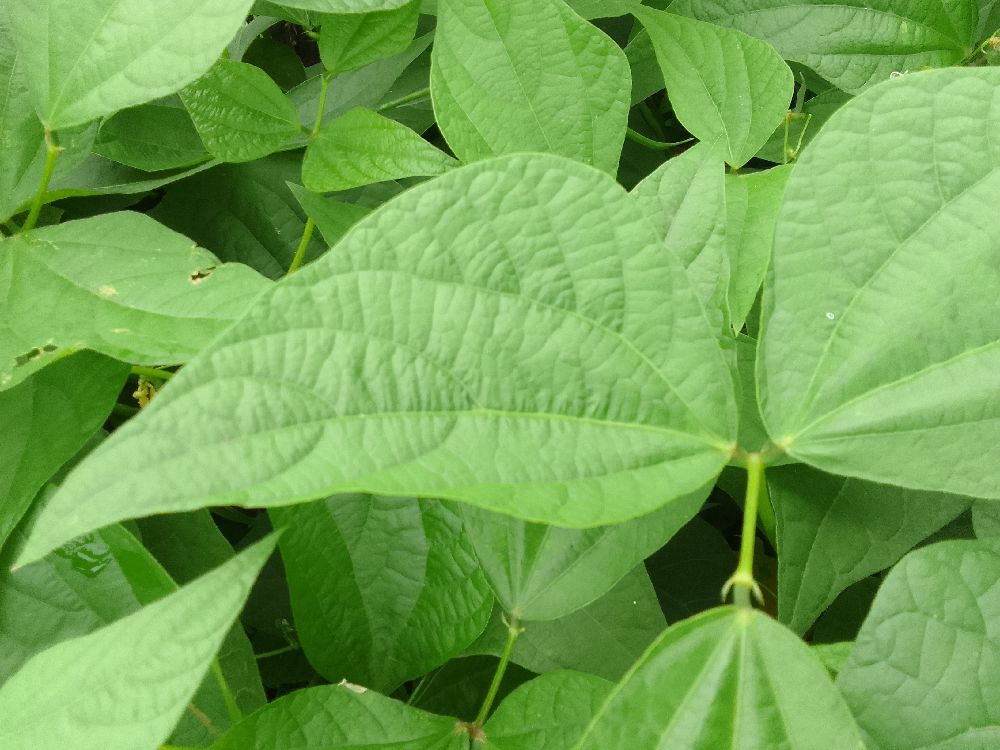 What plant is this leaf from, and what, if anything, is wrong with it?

common bean, healthy
